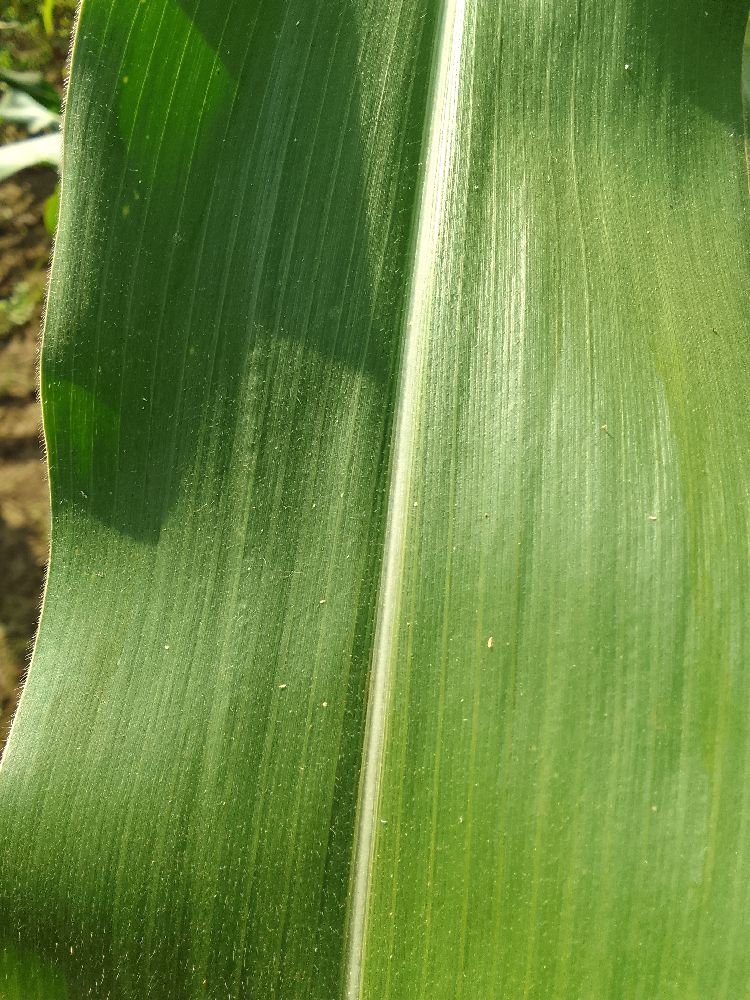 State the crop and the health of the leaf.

maize, healthy
